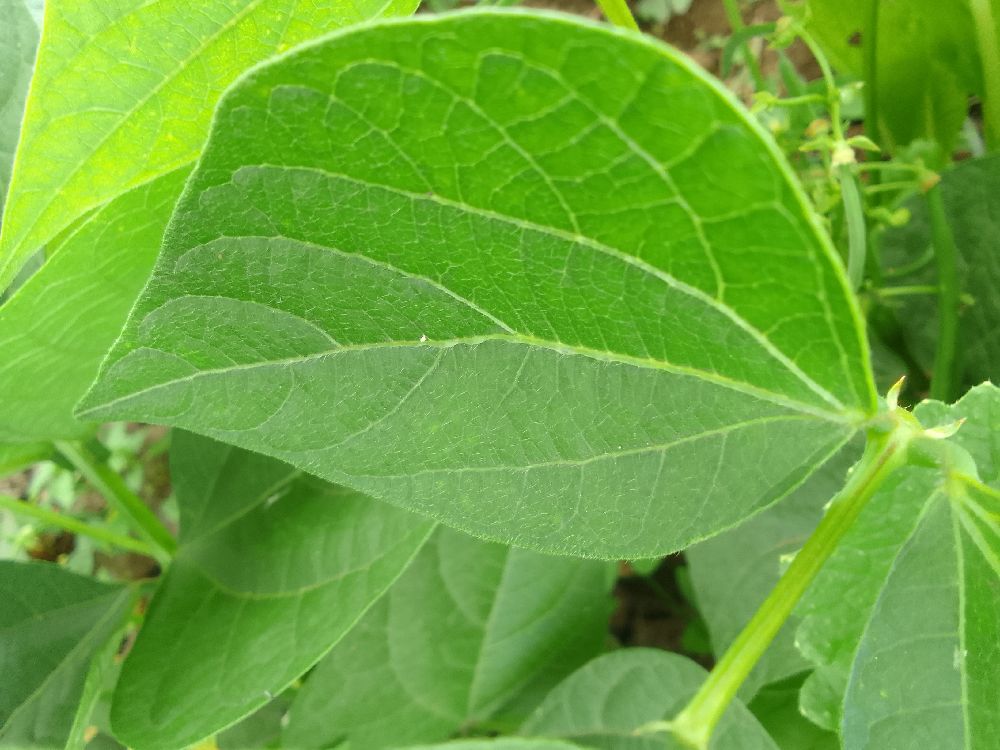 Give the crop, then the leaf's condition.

common bean, healthy
